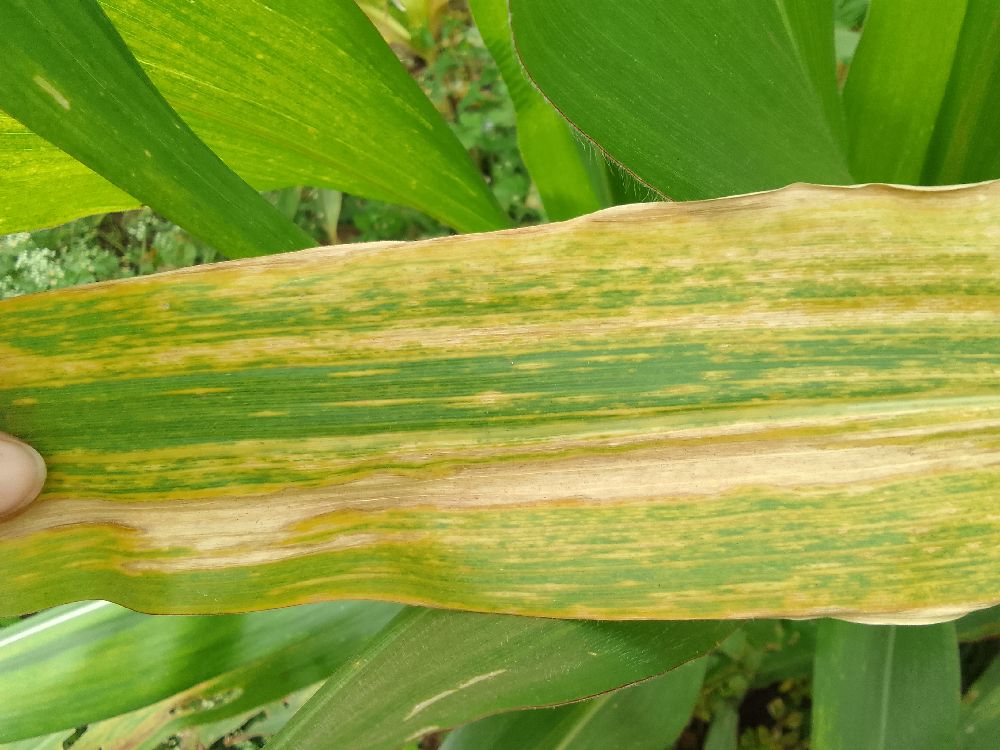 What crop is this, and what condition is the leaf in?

maize, maize lethal necrosis
